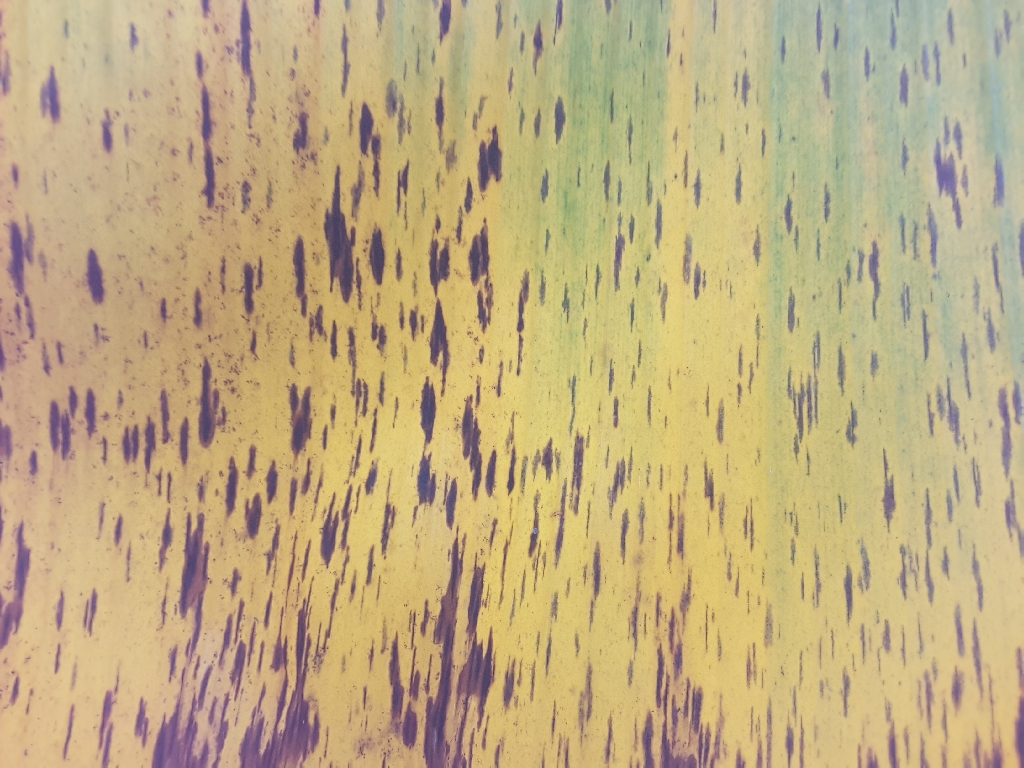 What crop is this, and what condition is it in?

banana, black sigatoka
